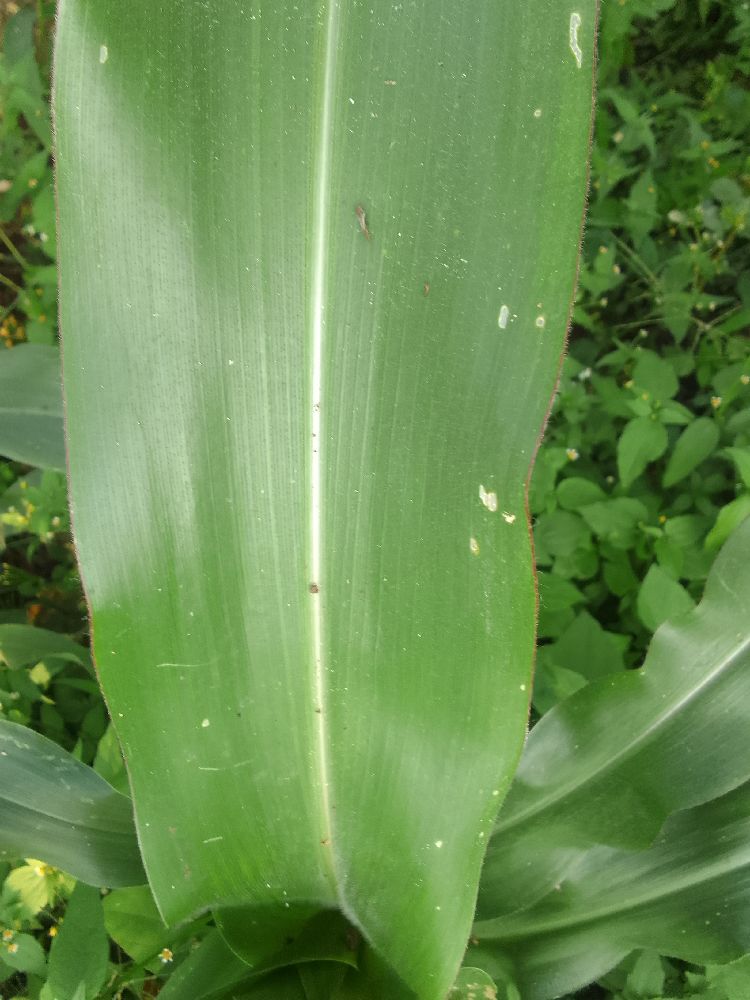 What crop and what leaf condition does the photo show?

maize, healthy
